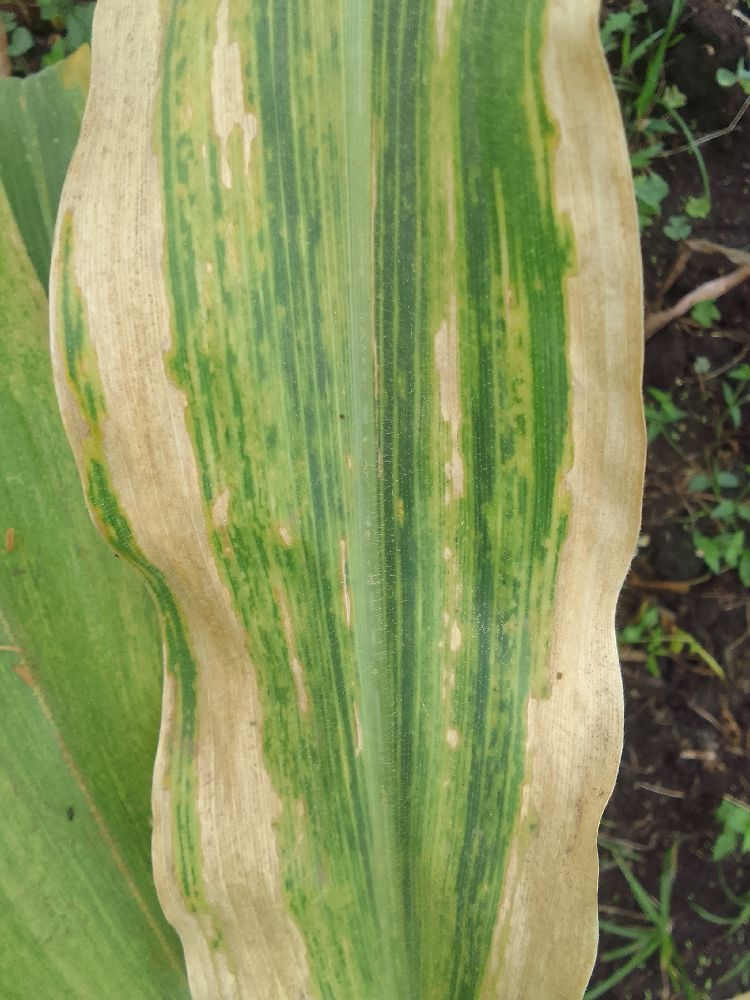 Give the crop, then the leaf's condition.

maize, maize lethal necrosis
